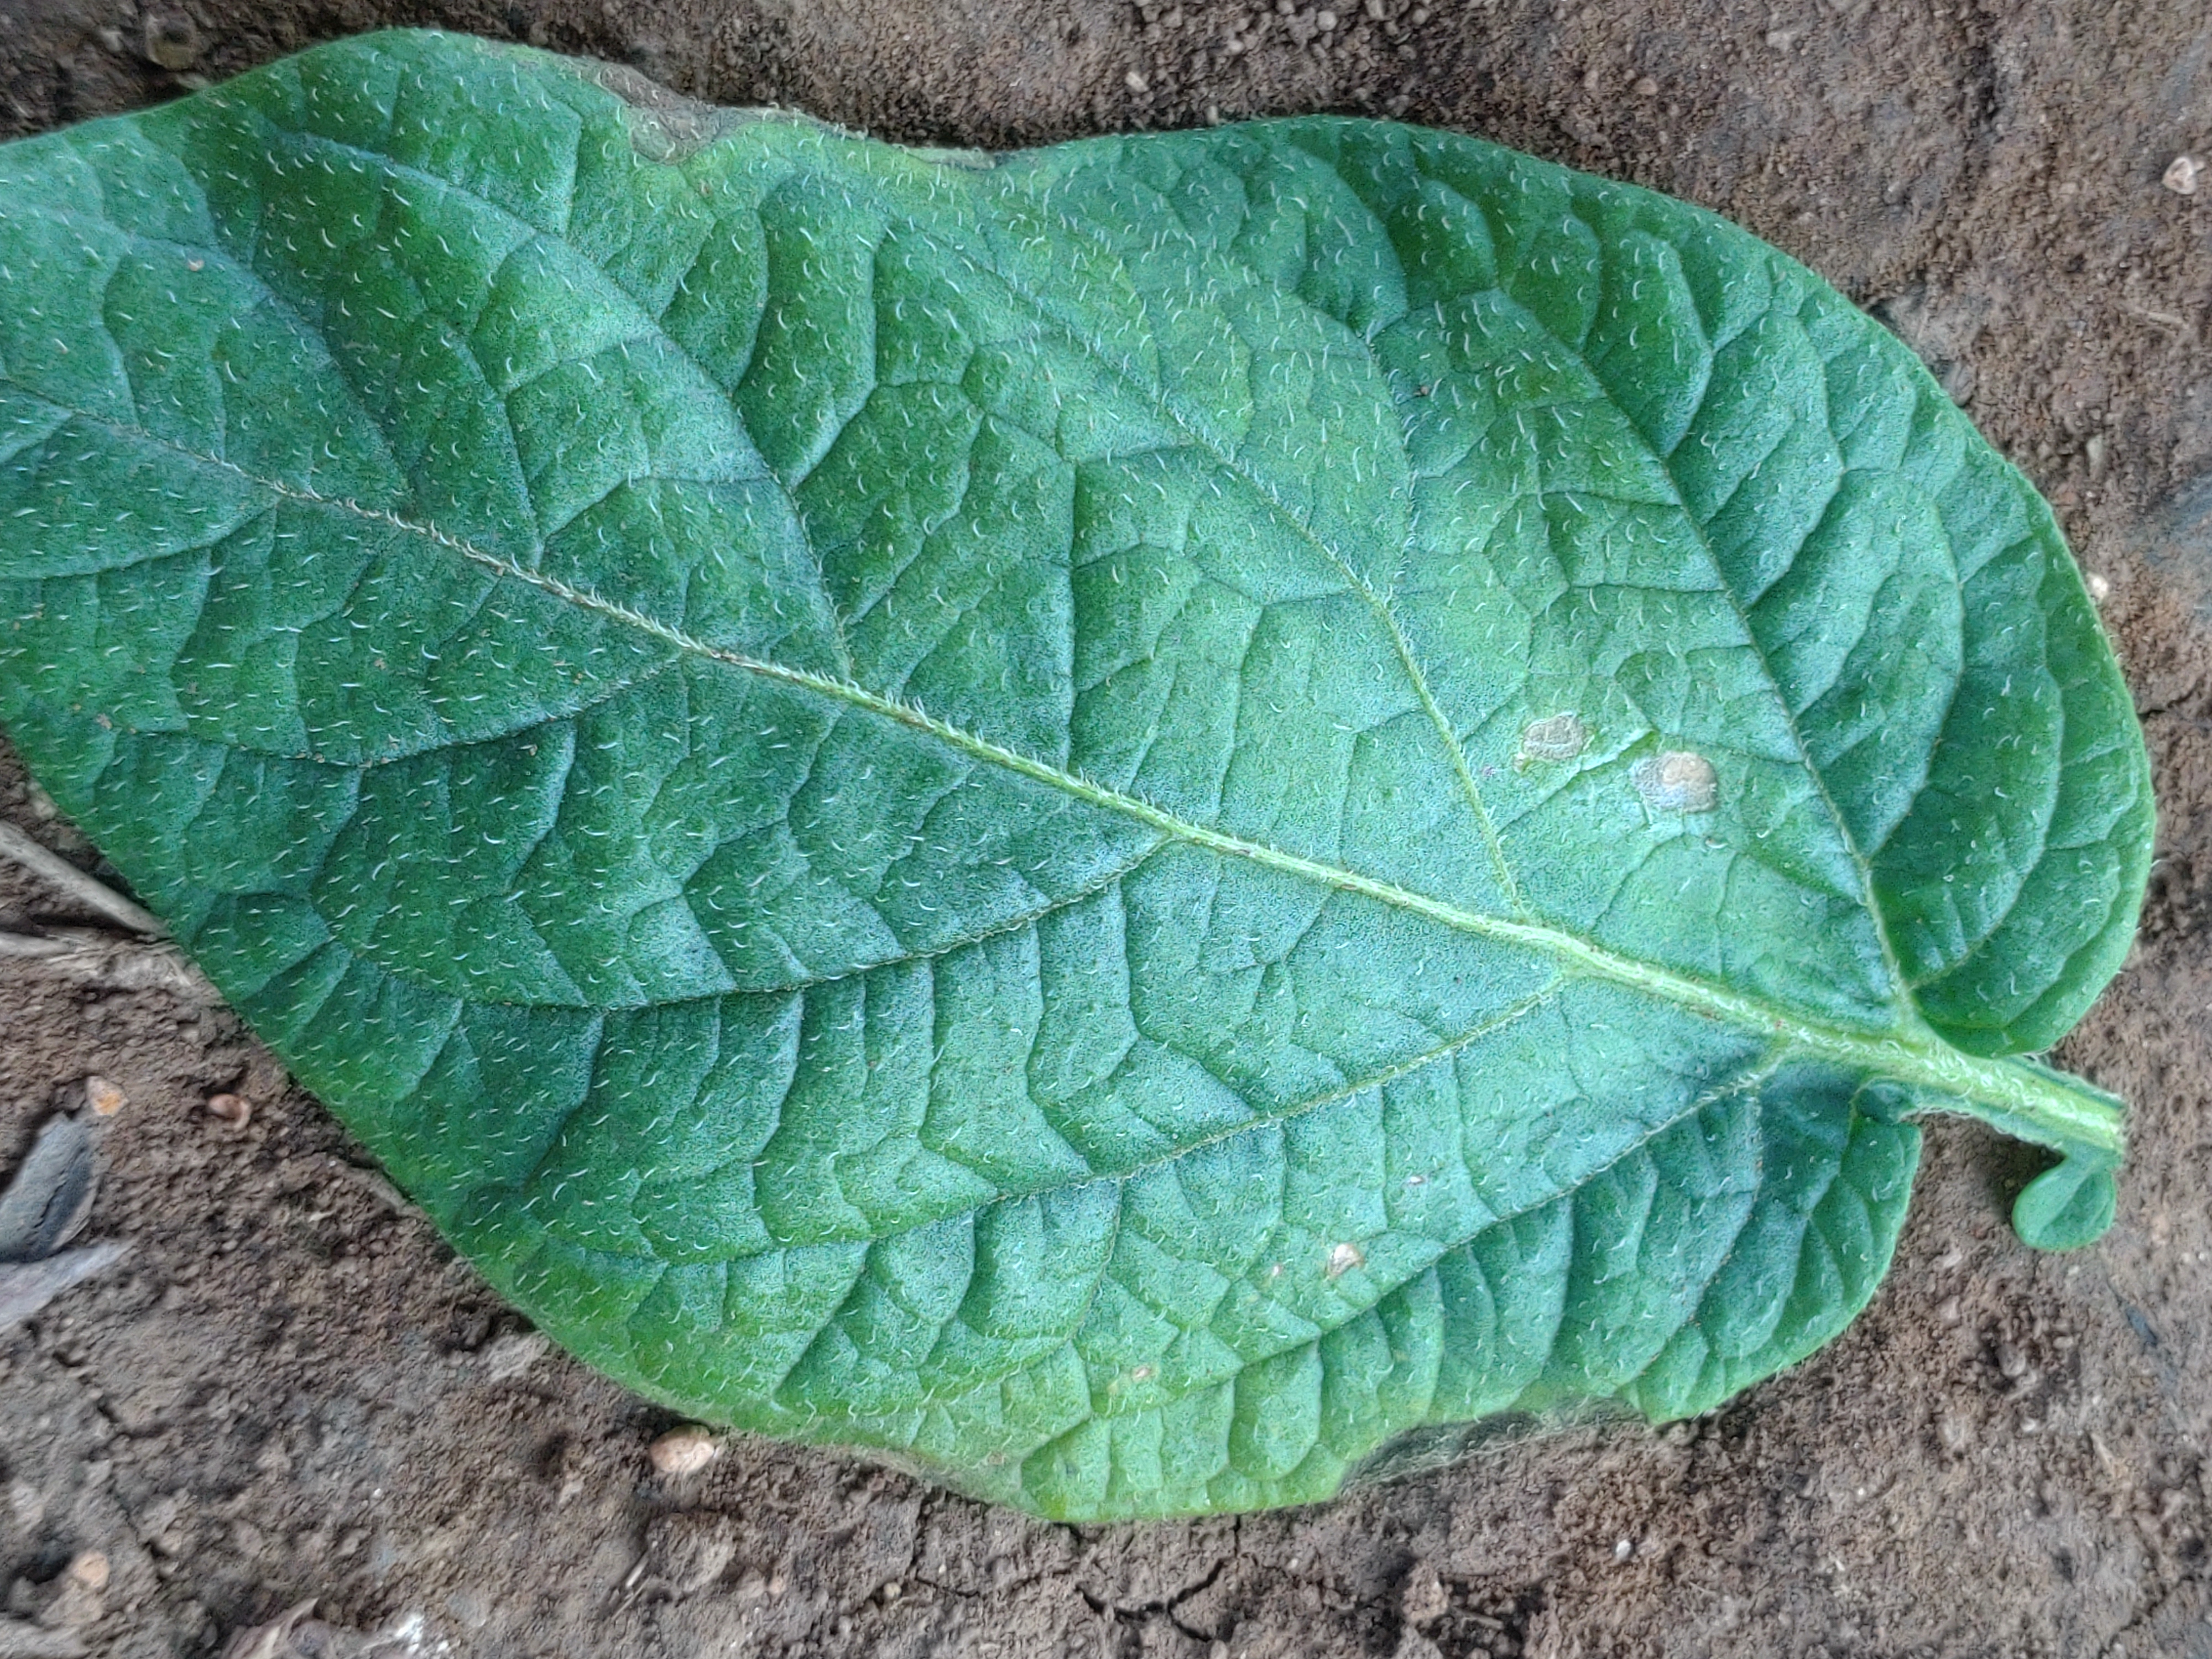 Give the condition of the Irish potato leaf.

early blight
